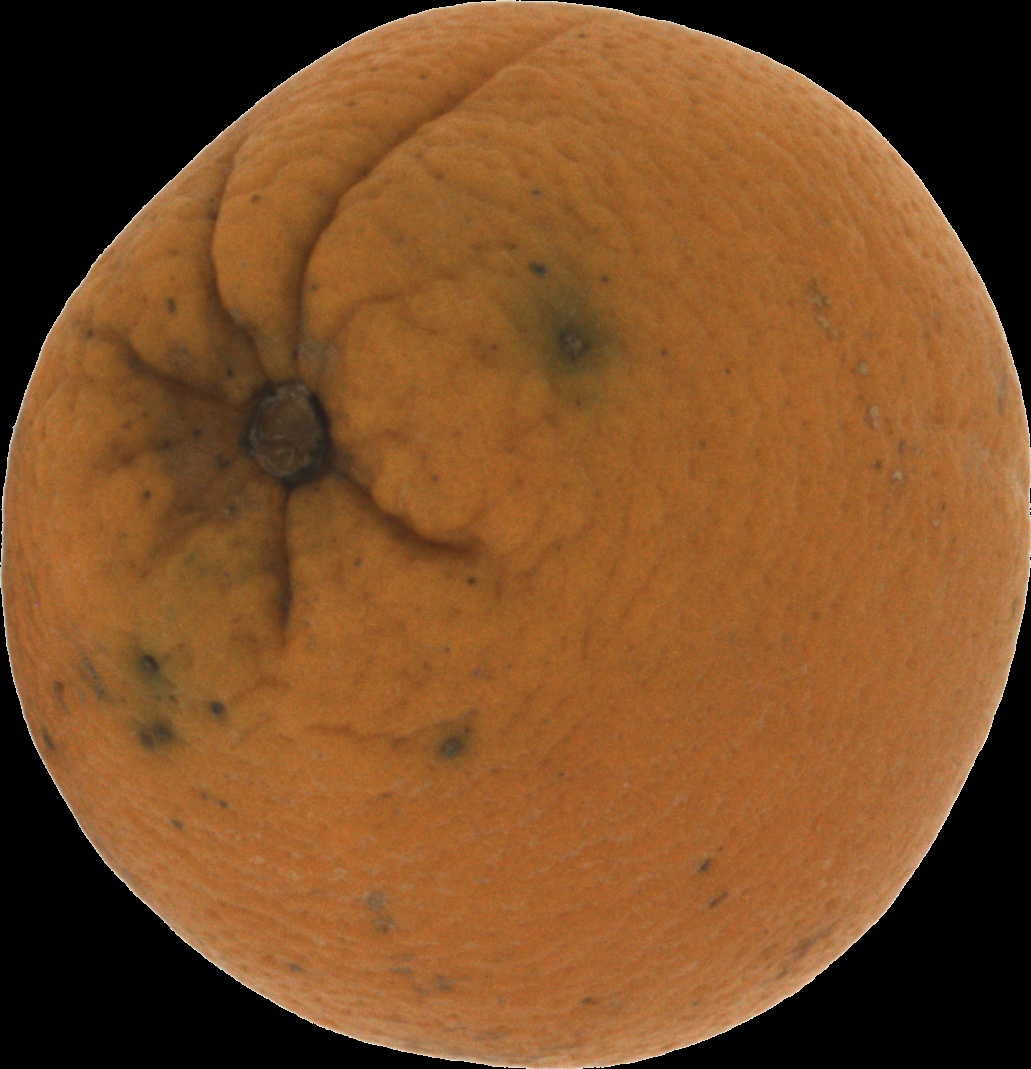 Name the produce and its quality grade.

orange, bad
